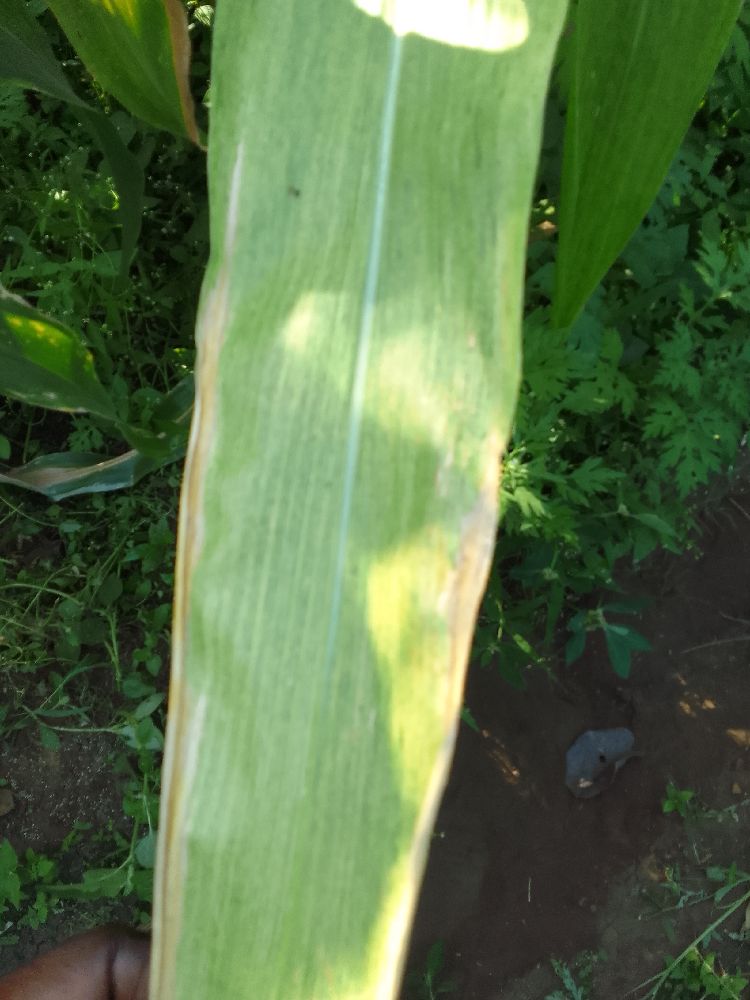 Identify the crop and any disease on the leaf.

maize, maize lethal necrosis
